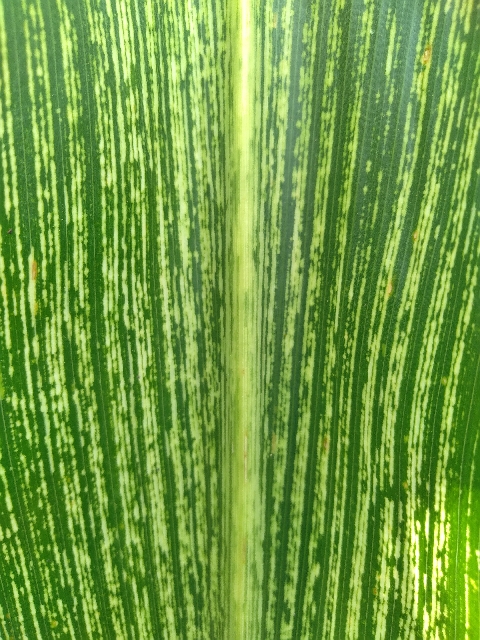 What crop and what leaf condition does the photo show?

maize, maize streak virus
